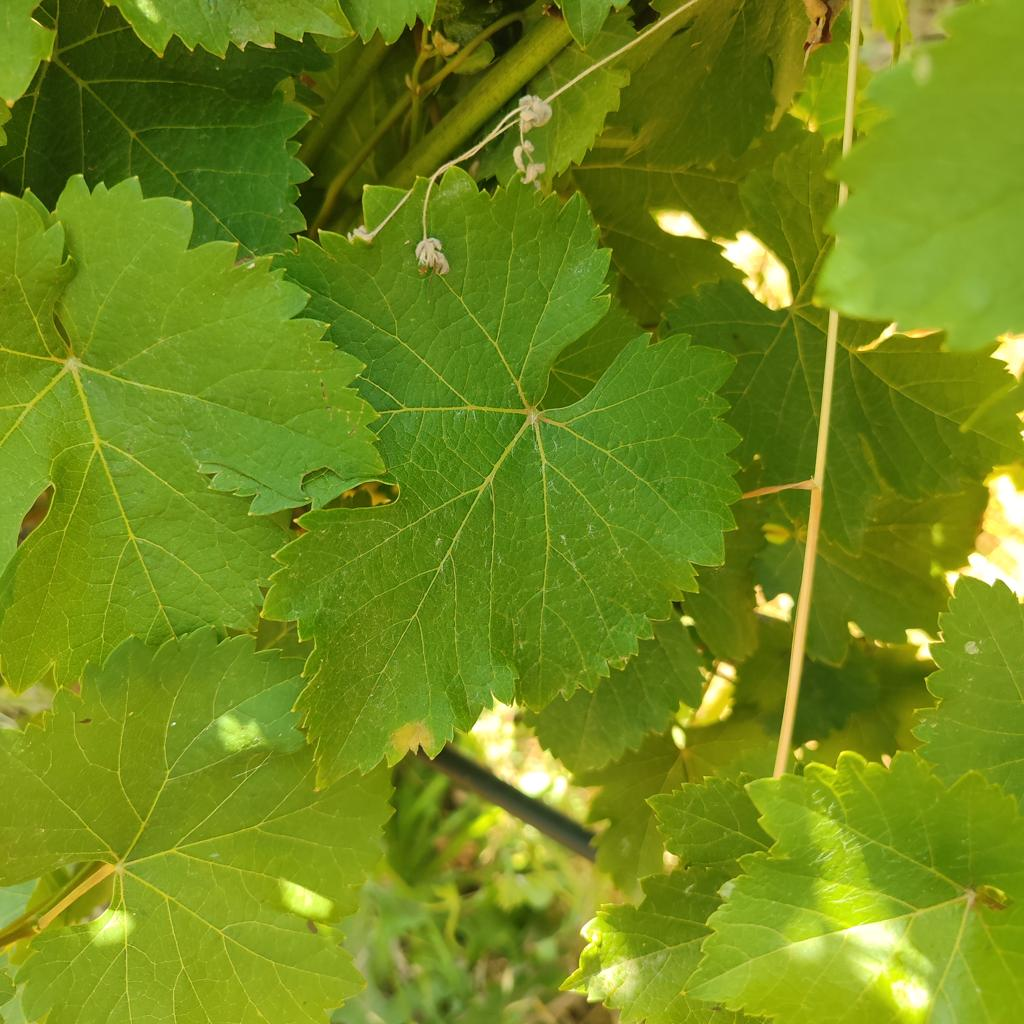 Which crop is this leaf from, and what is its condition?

grapevine, downy mildew
